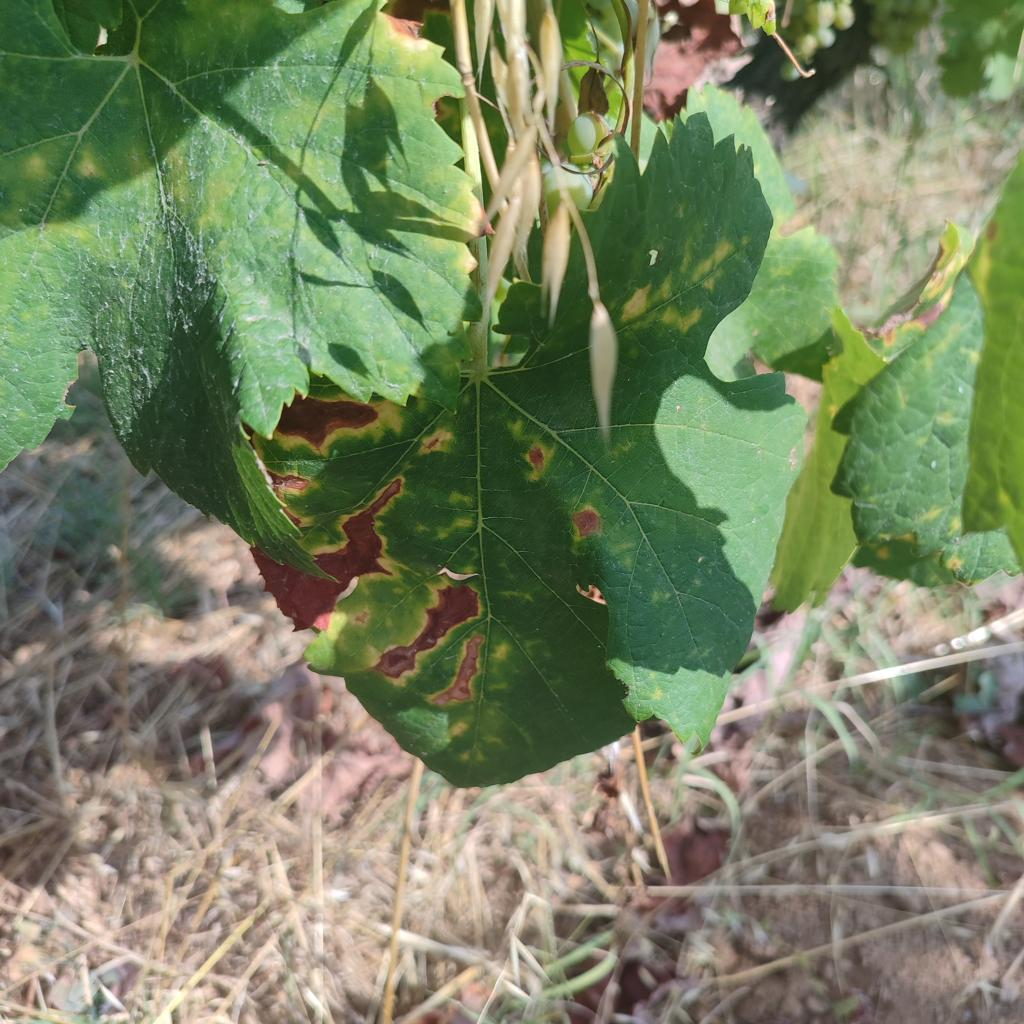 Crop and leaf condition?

grapevine, esca complex
